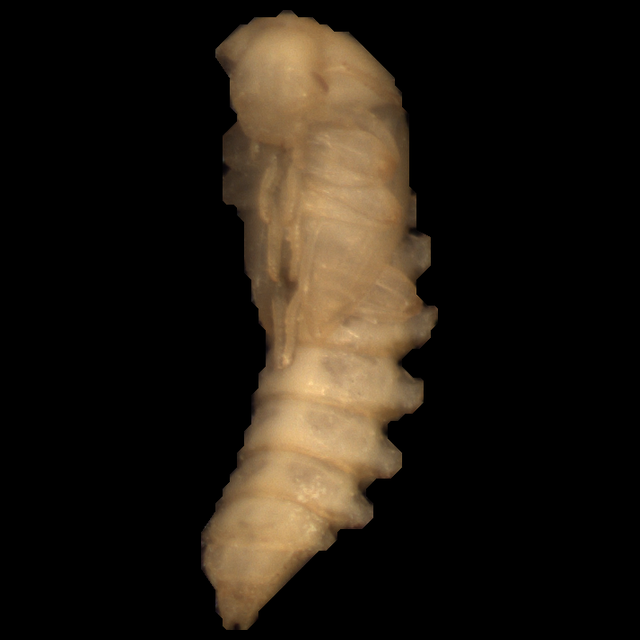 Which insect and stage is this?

mealworm pupa
